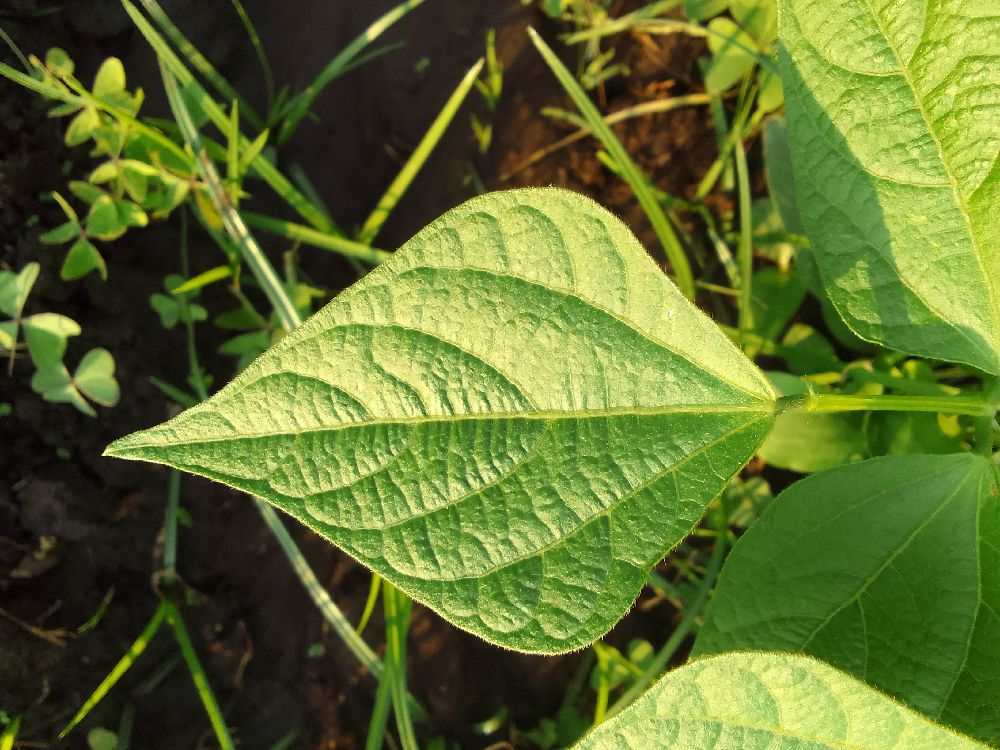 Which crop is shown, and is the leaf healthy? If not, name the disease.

common bean, healthy
